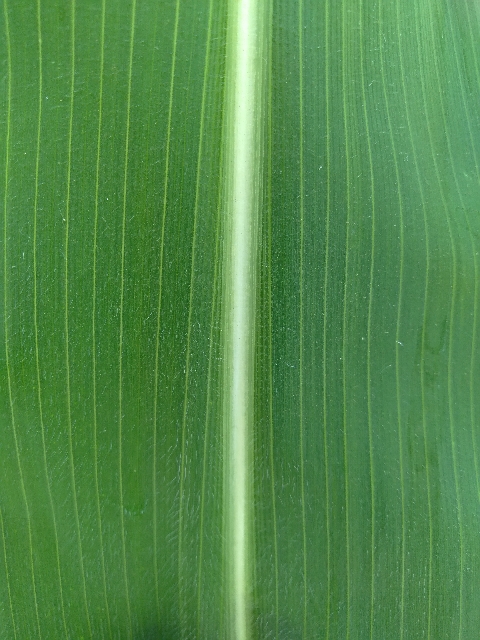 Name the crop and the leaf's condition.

maize, healthy
